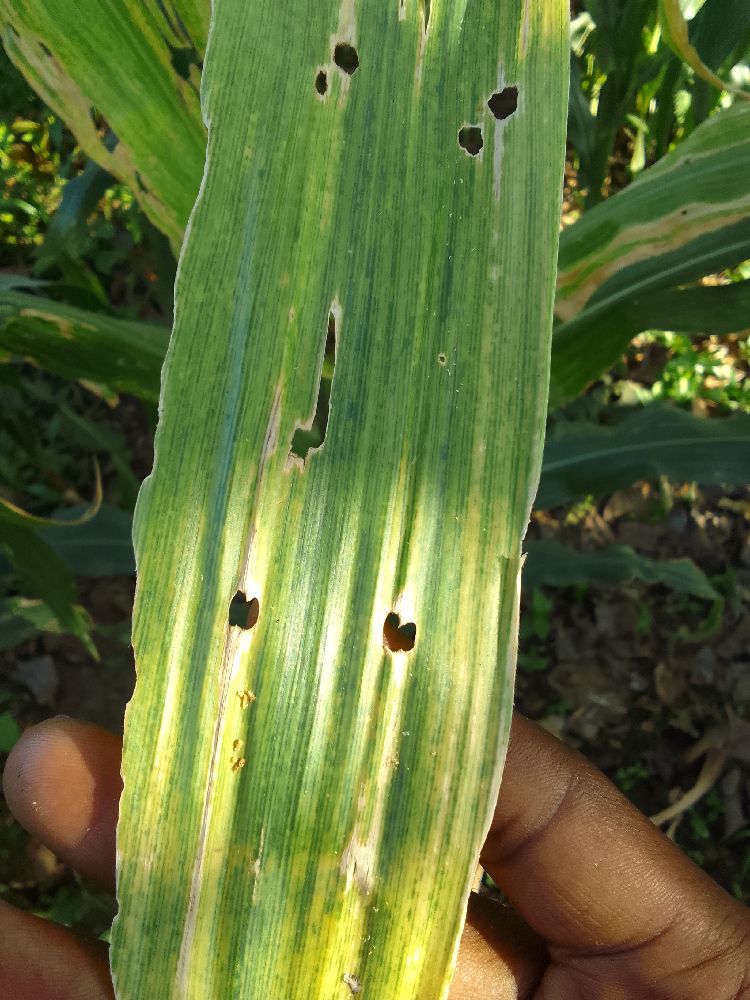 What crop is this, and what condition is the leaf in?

maize, maize lethal necrosis
